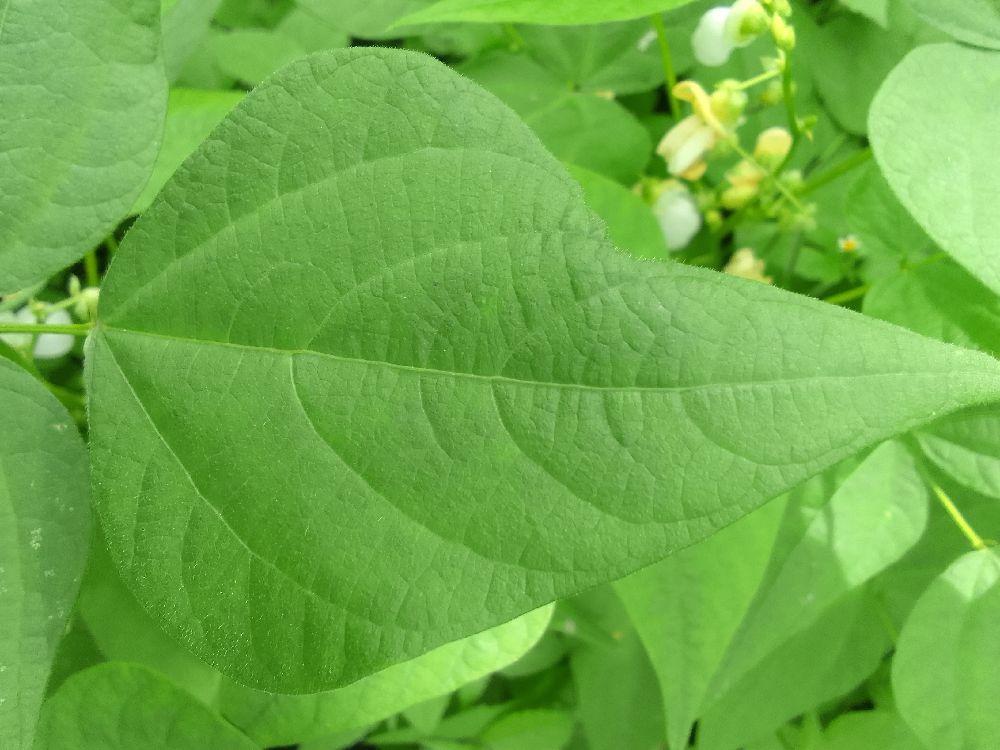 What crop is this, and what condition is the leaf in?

common bean, healthy
